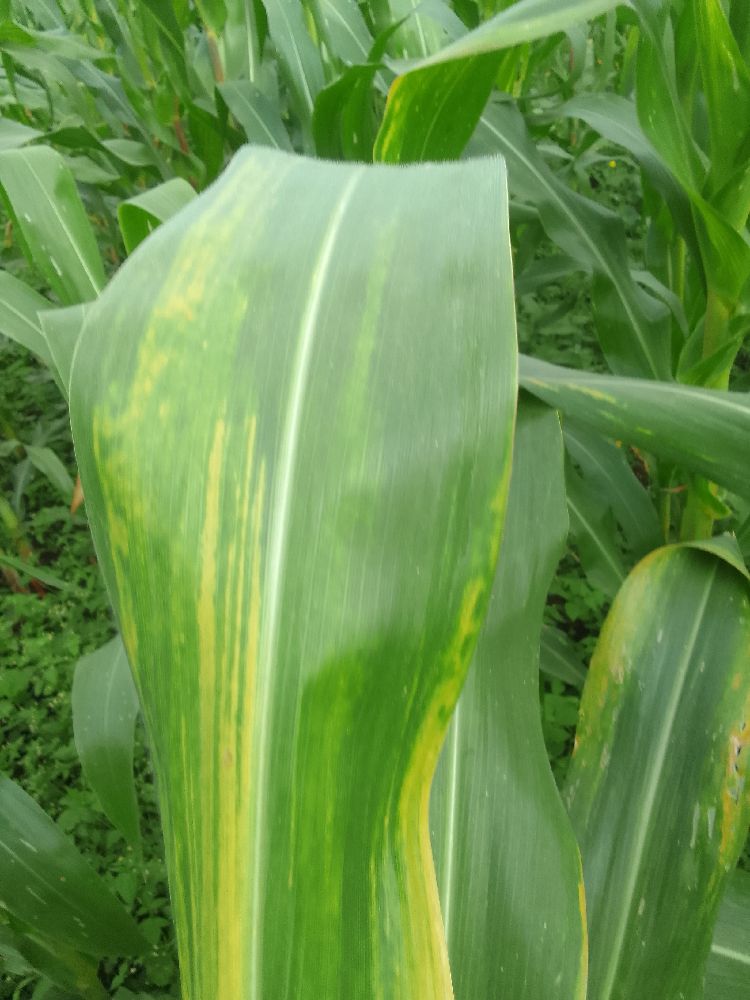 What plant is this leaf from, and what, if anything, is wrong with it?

maize, maize lethal necrosis
